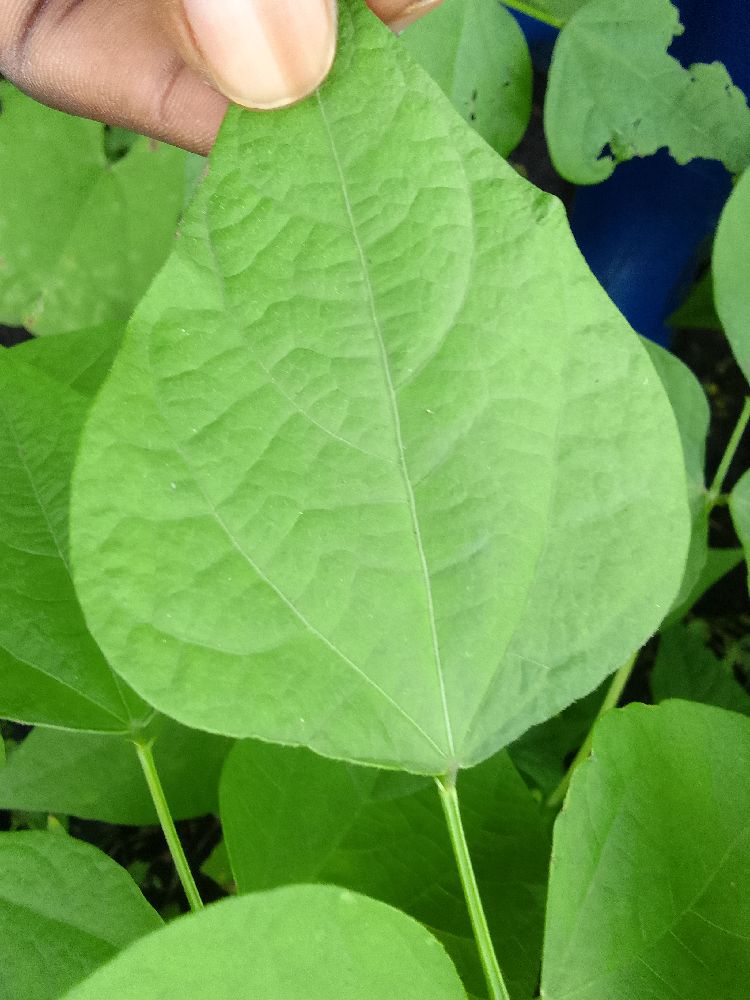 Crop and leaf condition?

common bean, healthy
